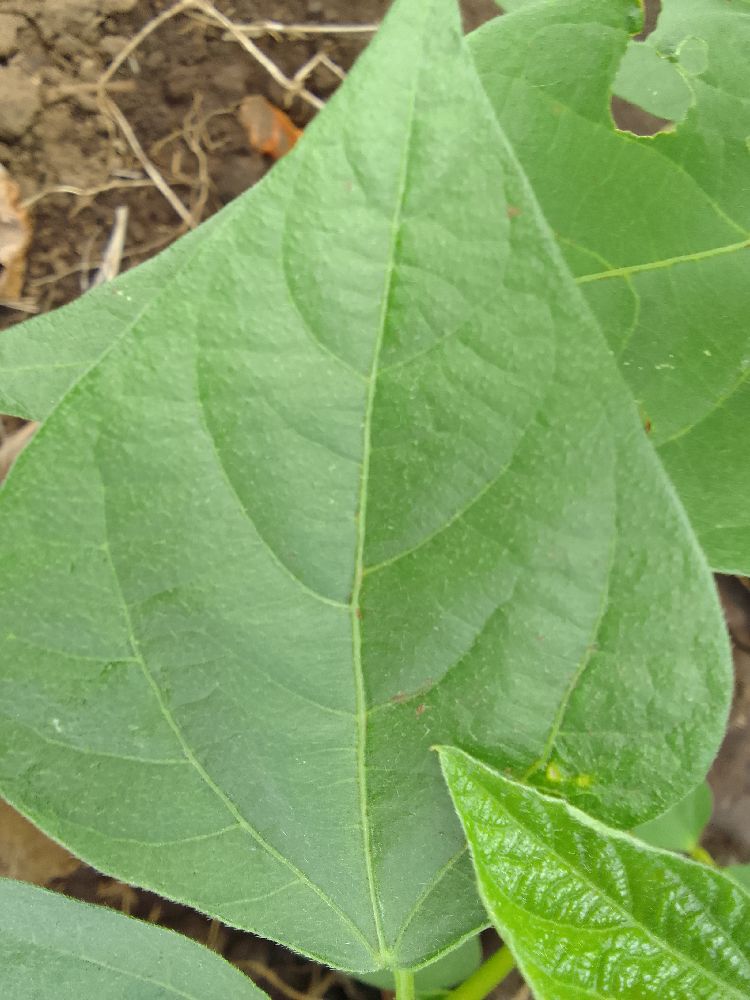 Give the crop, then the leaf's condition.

common bean, healthy
